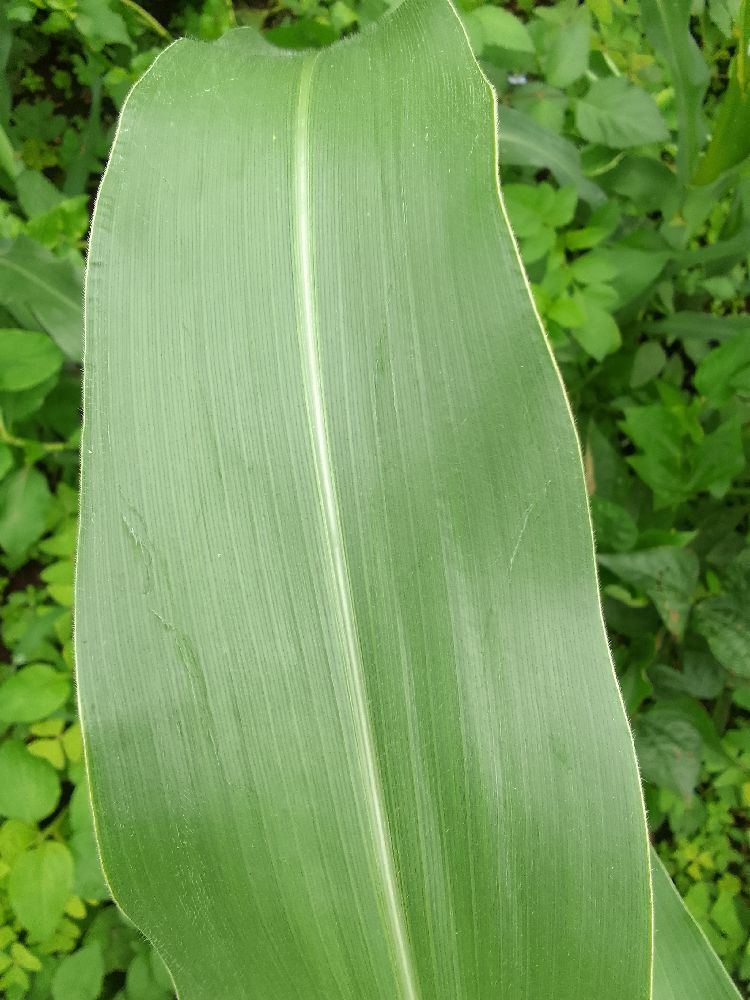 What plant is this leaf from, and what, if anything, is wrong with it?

maize, healthy
